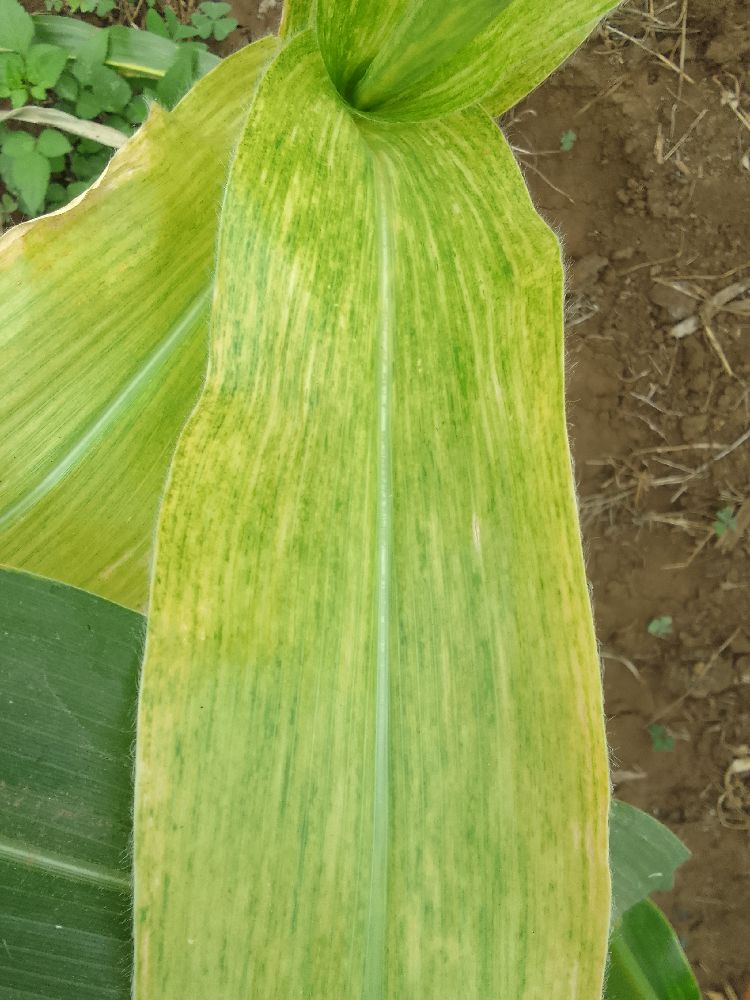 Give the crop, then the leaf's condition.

maize, maize lethal necrosis
